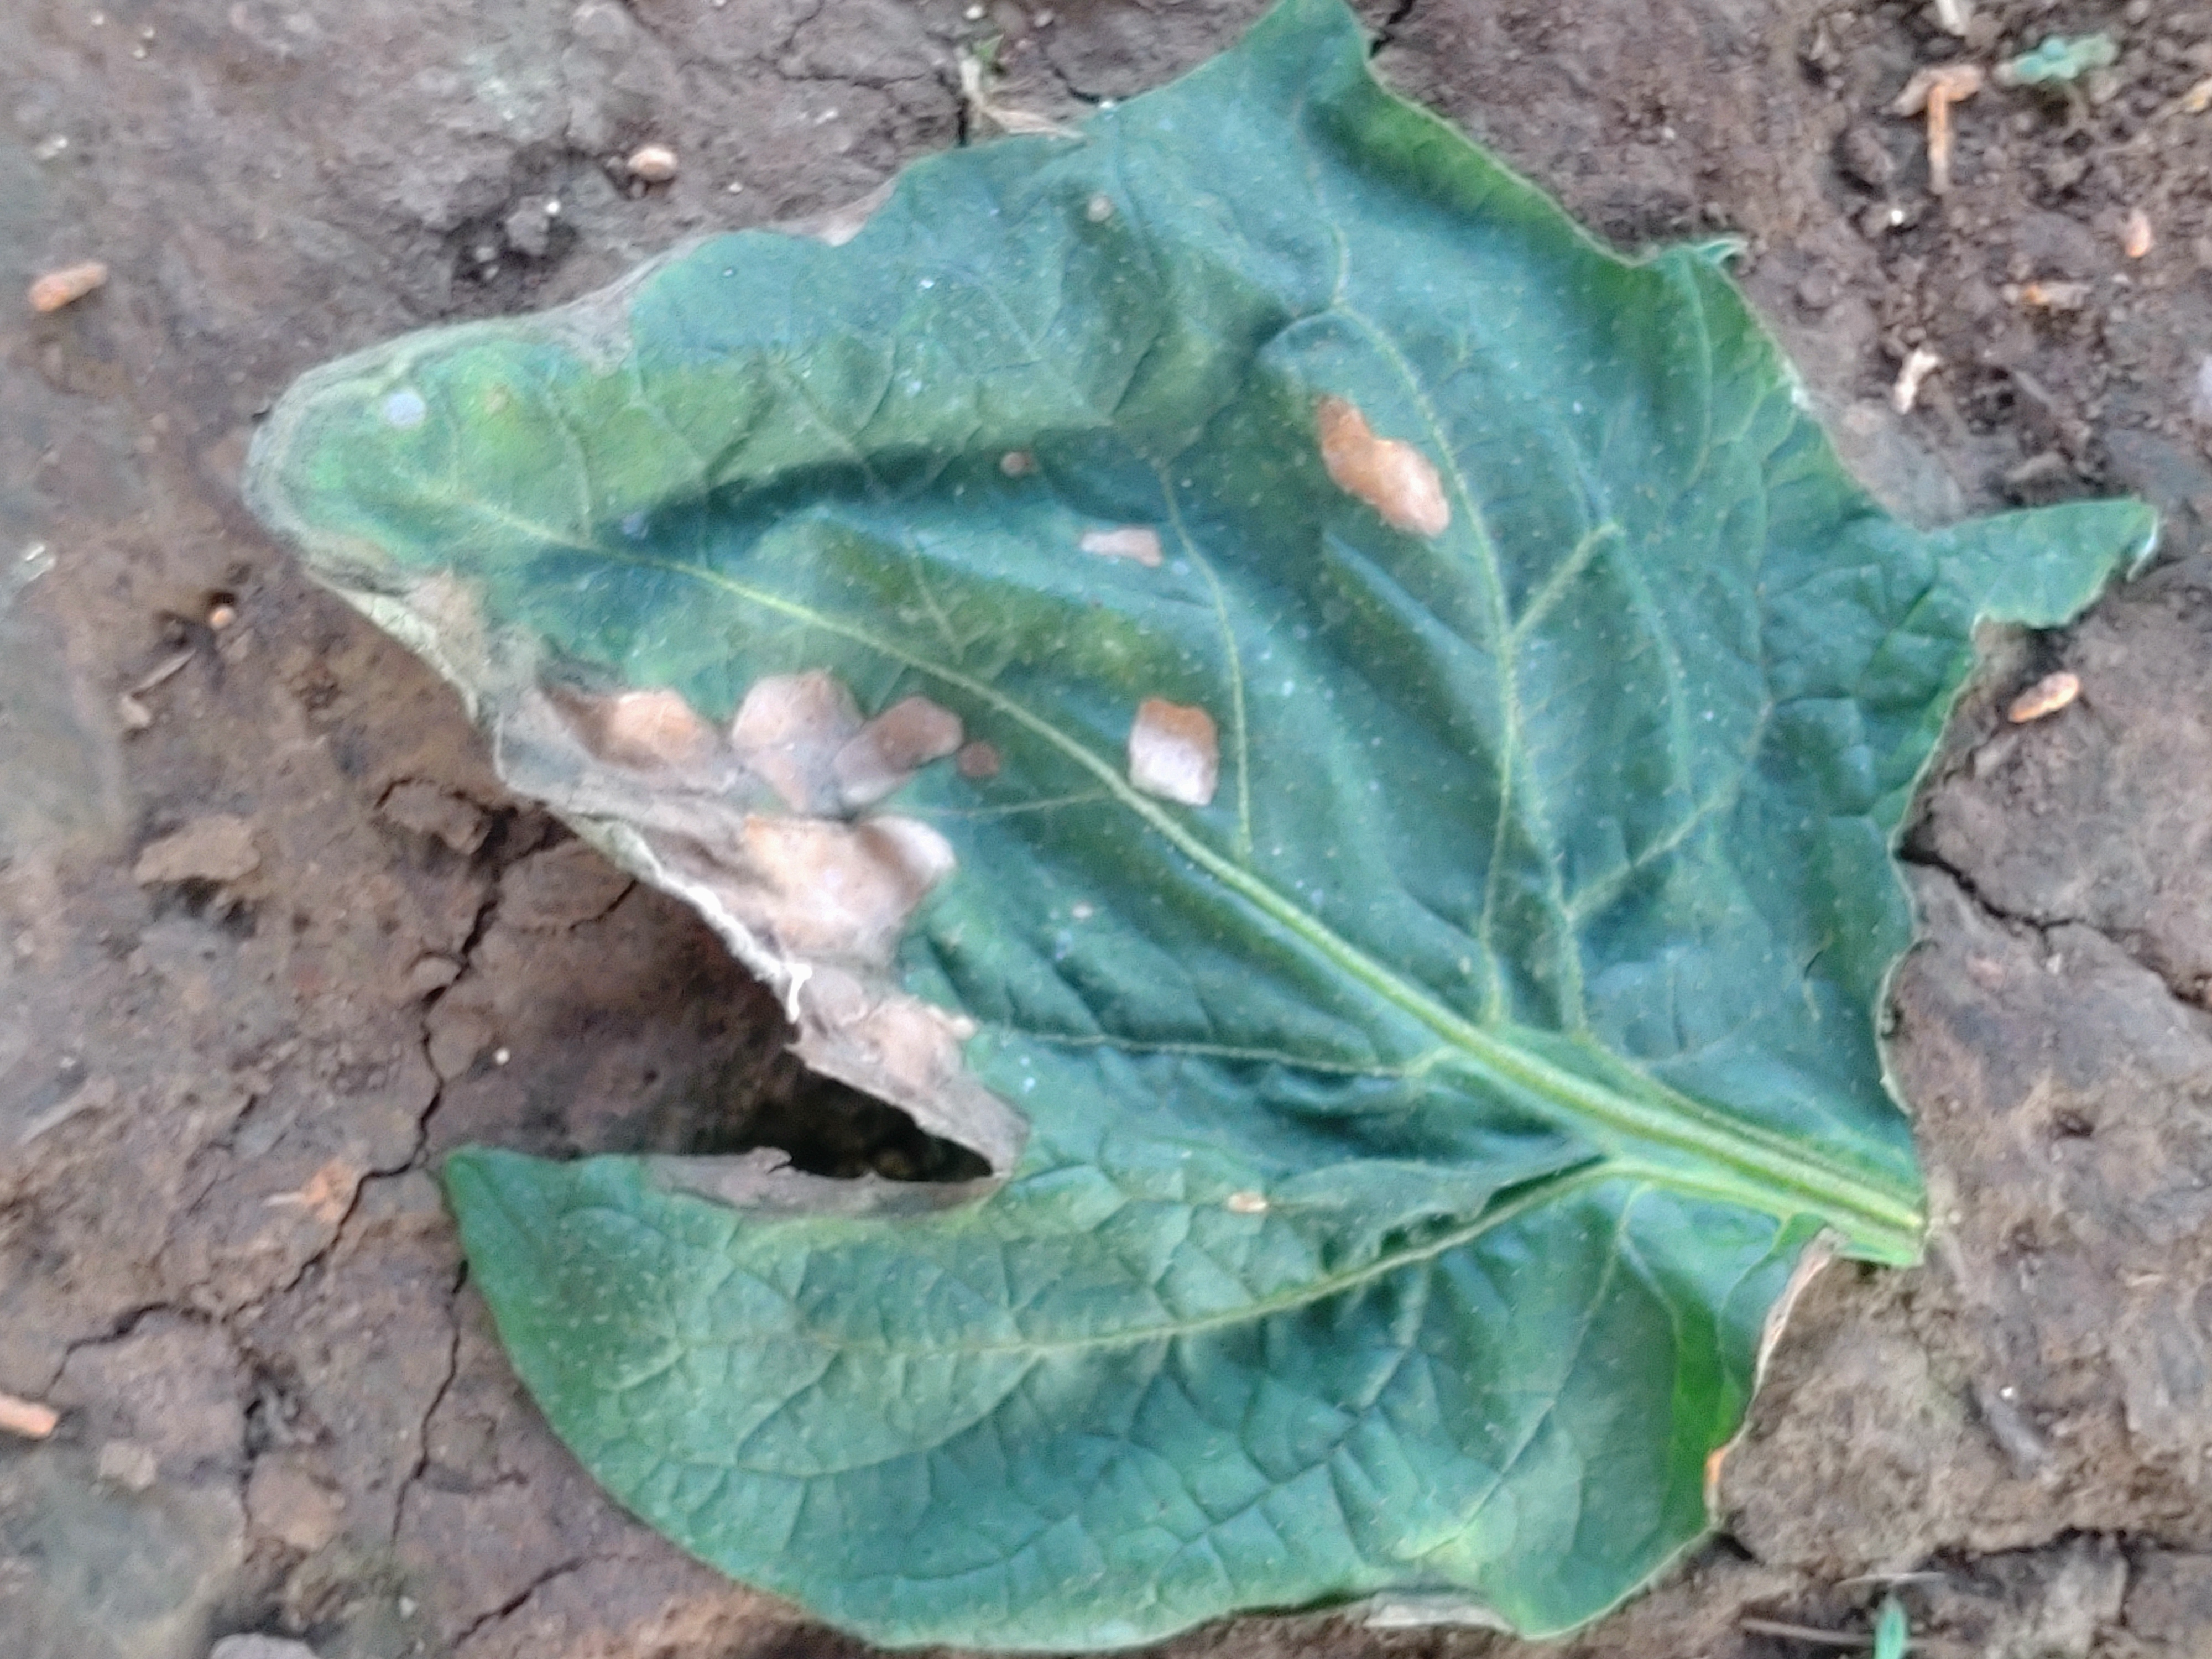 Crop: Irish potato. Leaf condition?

early blight
